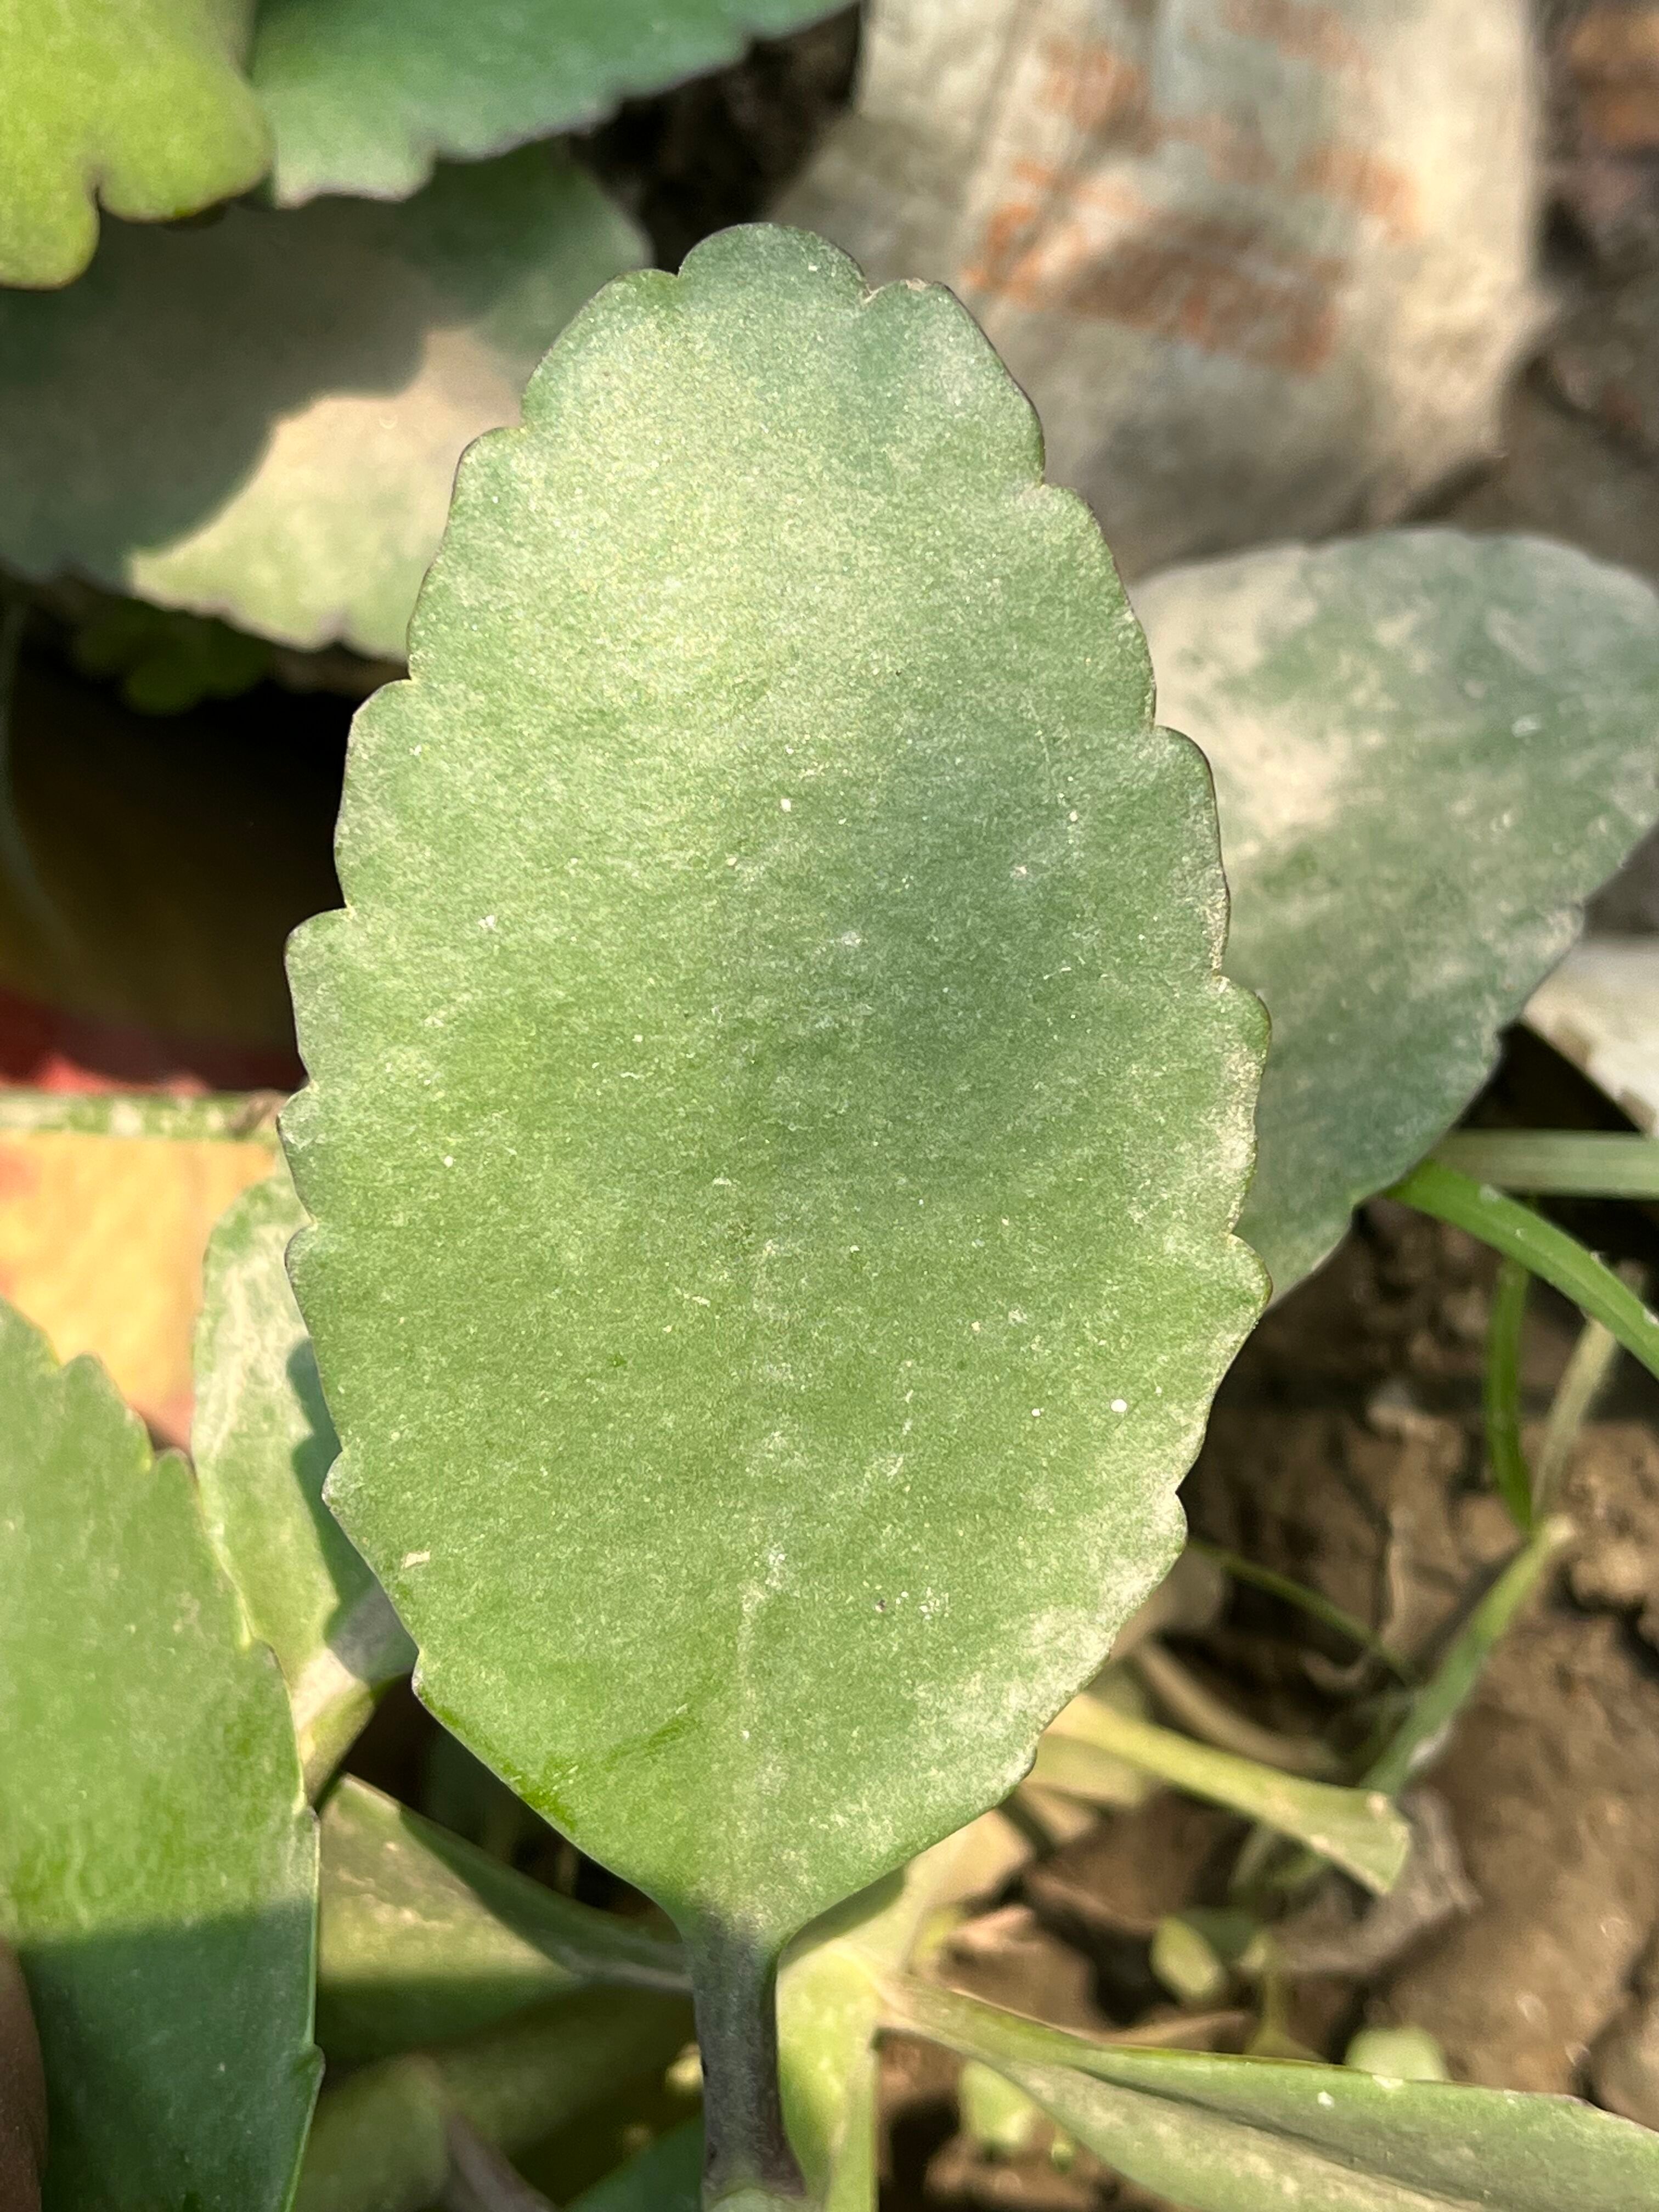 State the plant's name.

pathorkuci
